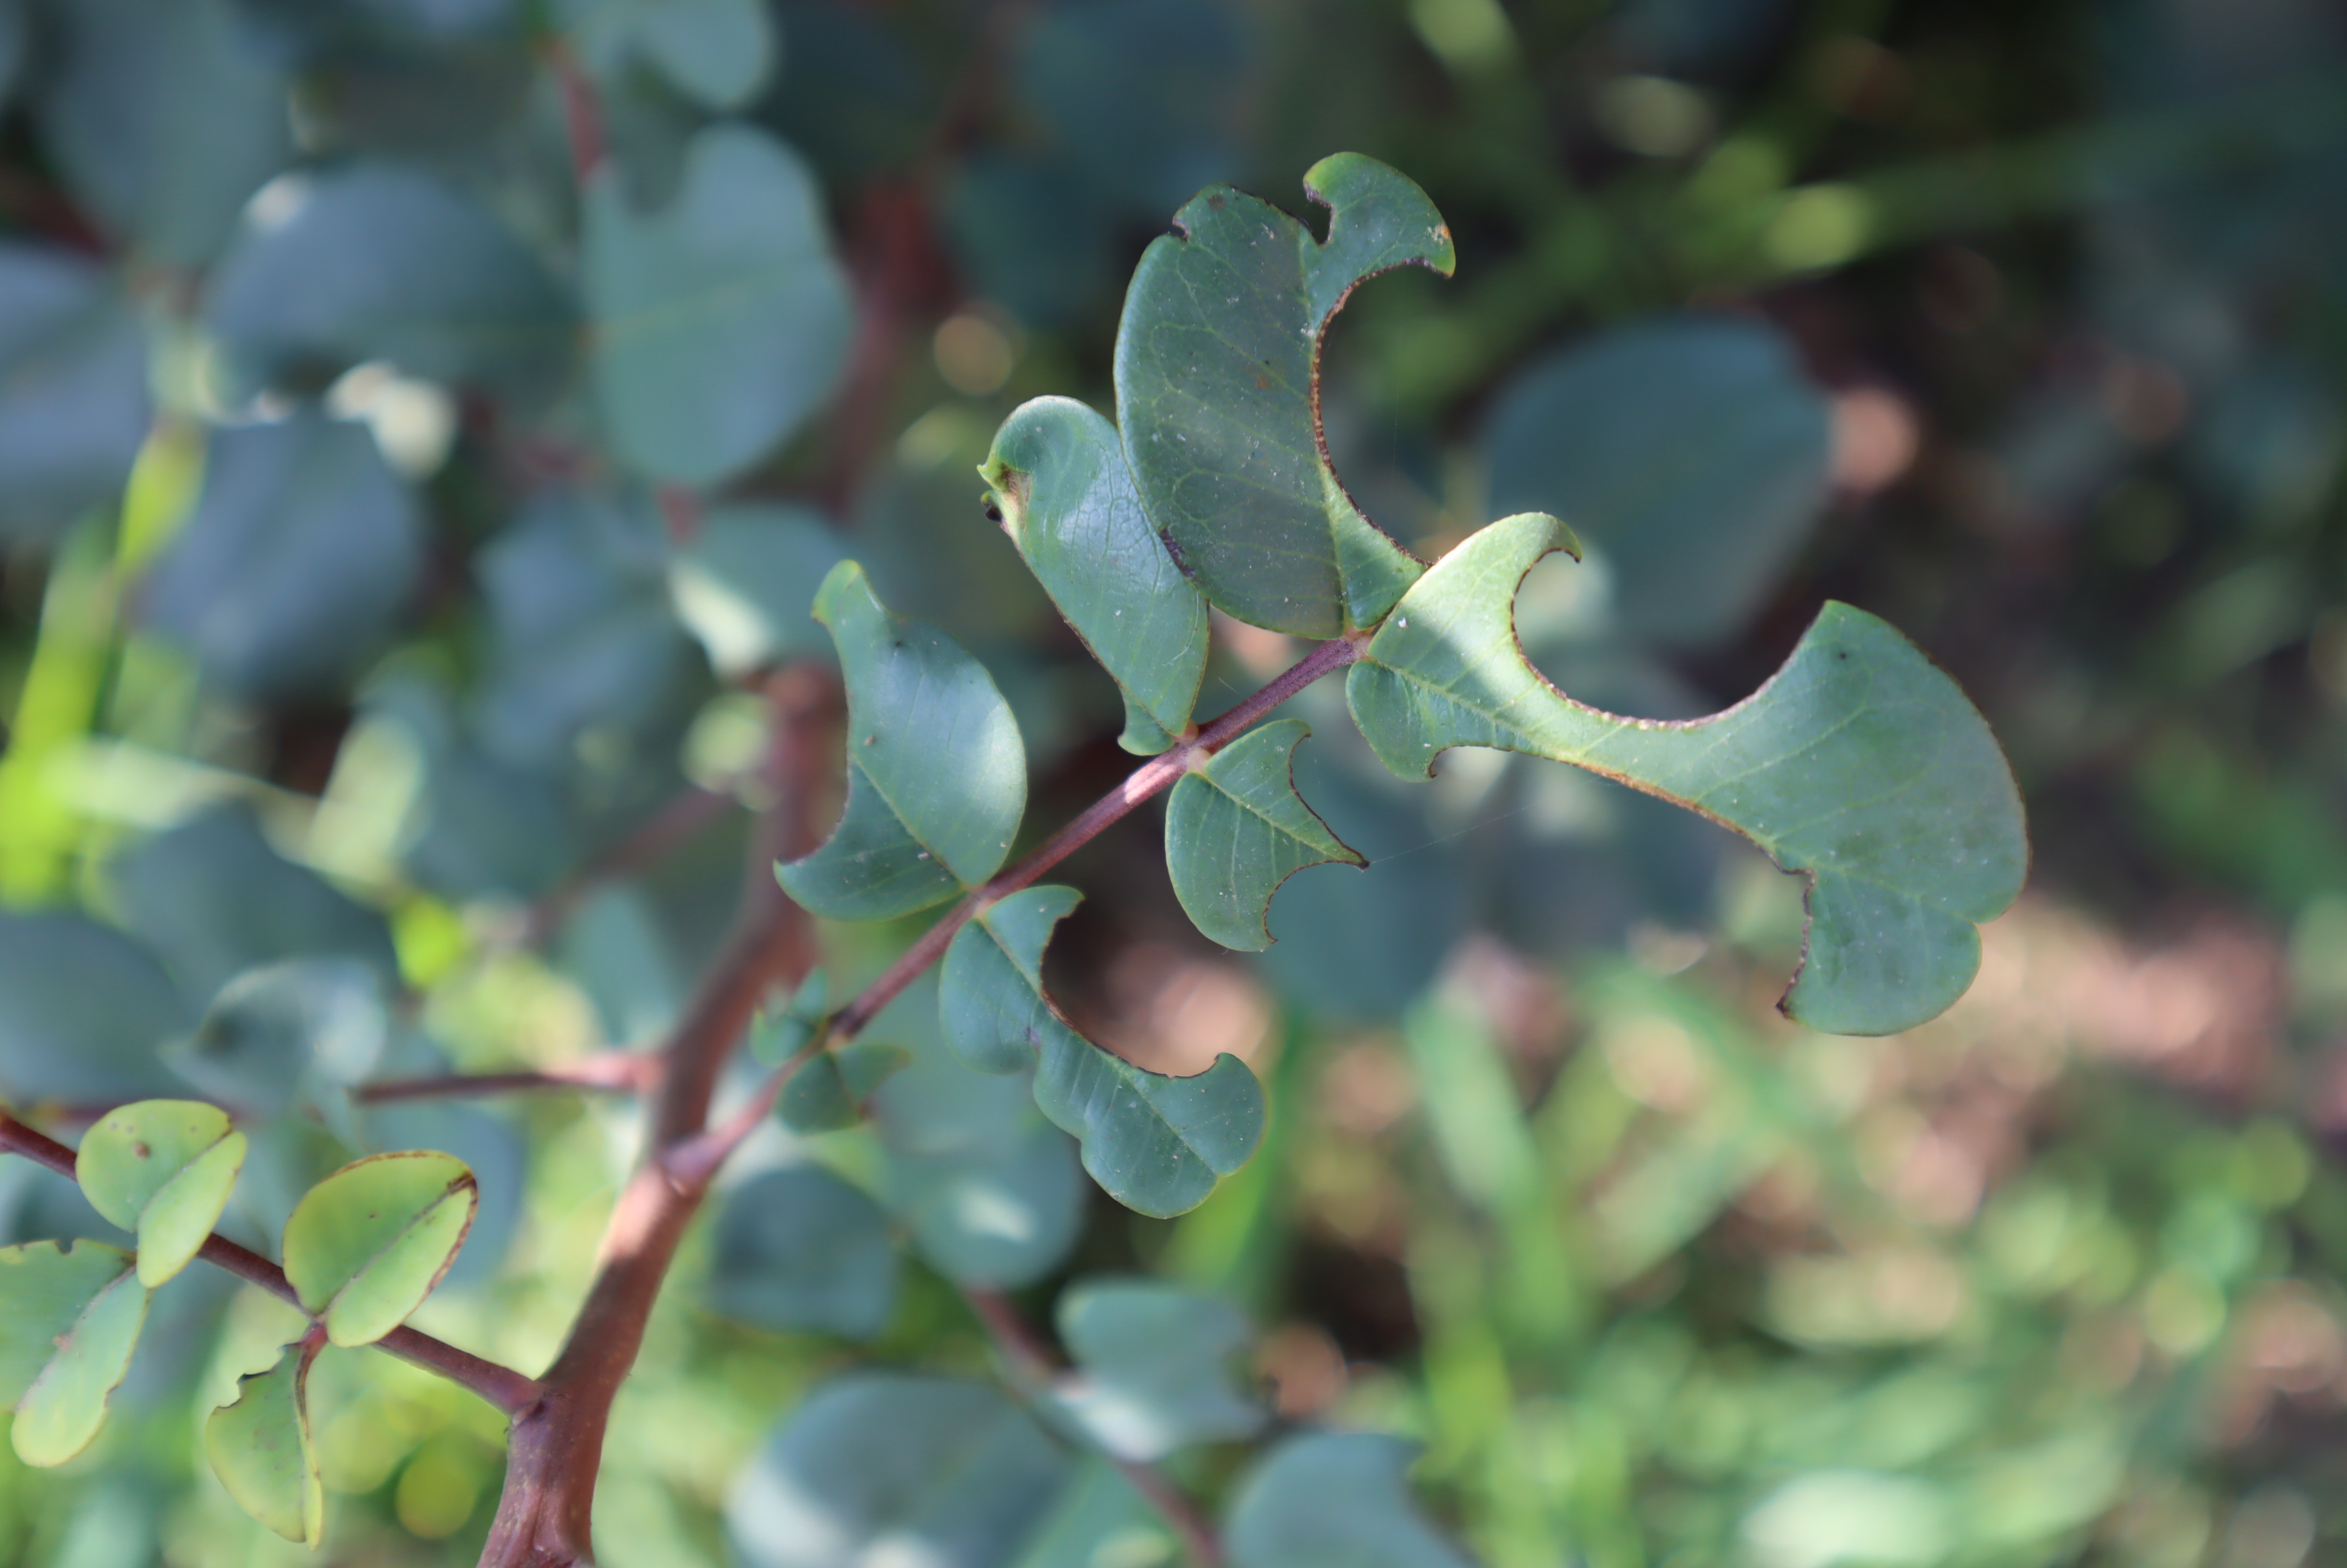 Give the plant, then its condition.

carob, phytophagous
